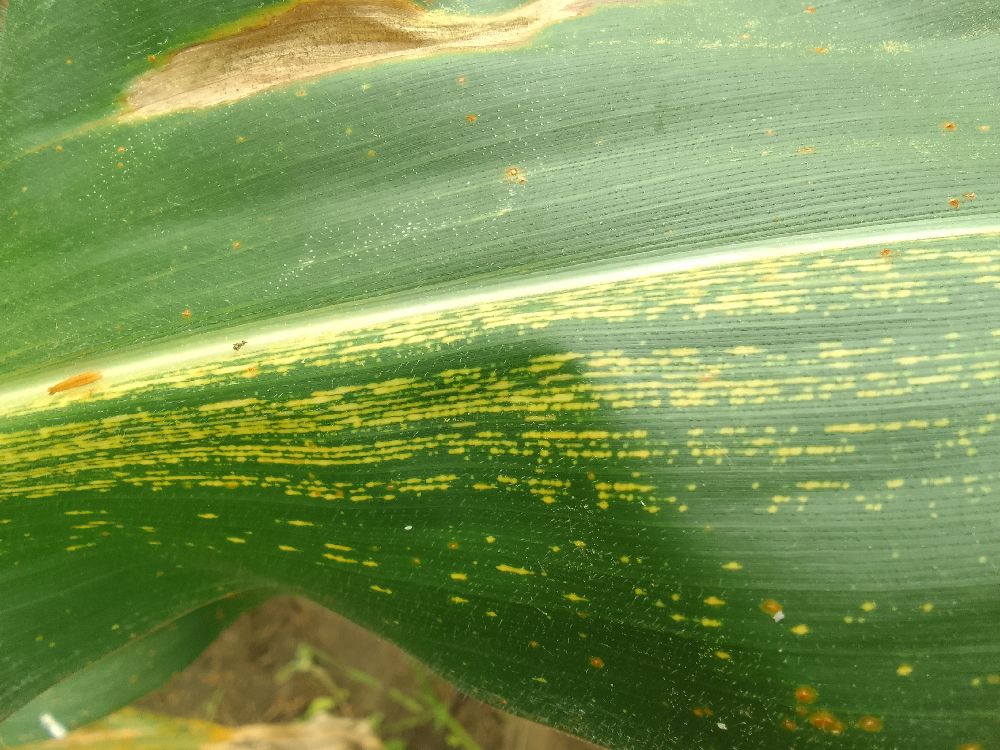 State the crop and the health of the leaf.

maize, maize streak virus
